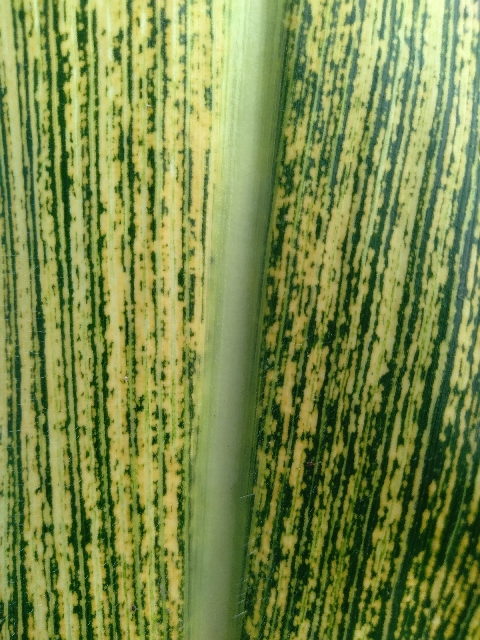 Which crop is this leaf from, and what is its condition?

maize, maize streak virus
